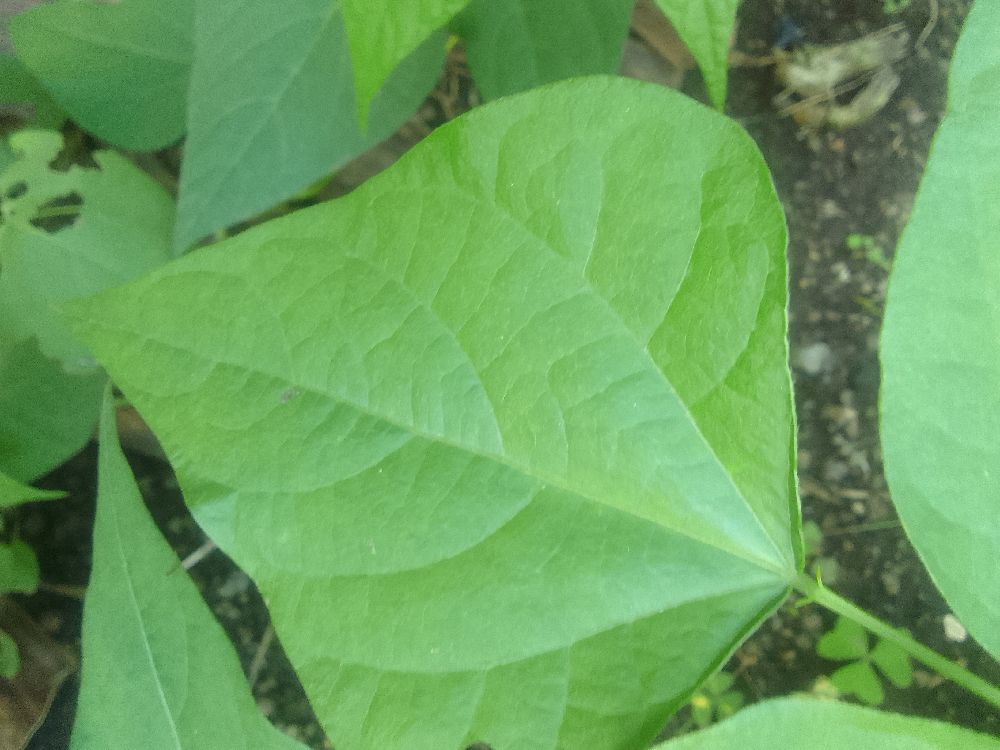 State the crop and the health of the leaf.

common bean, healthy
